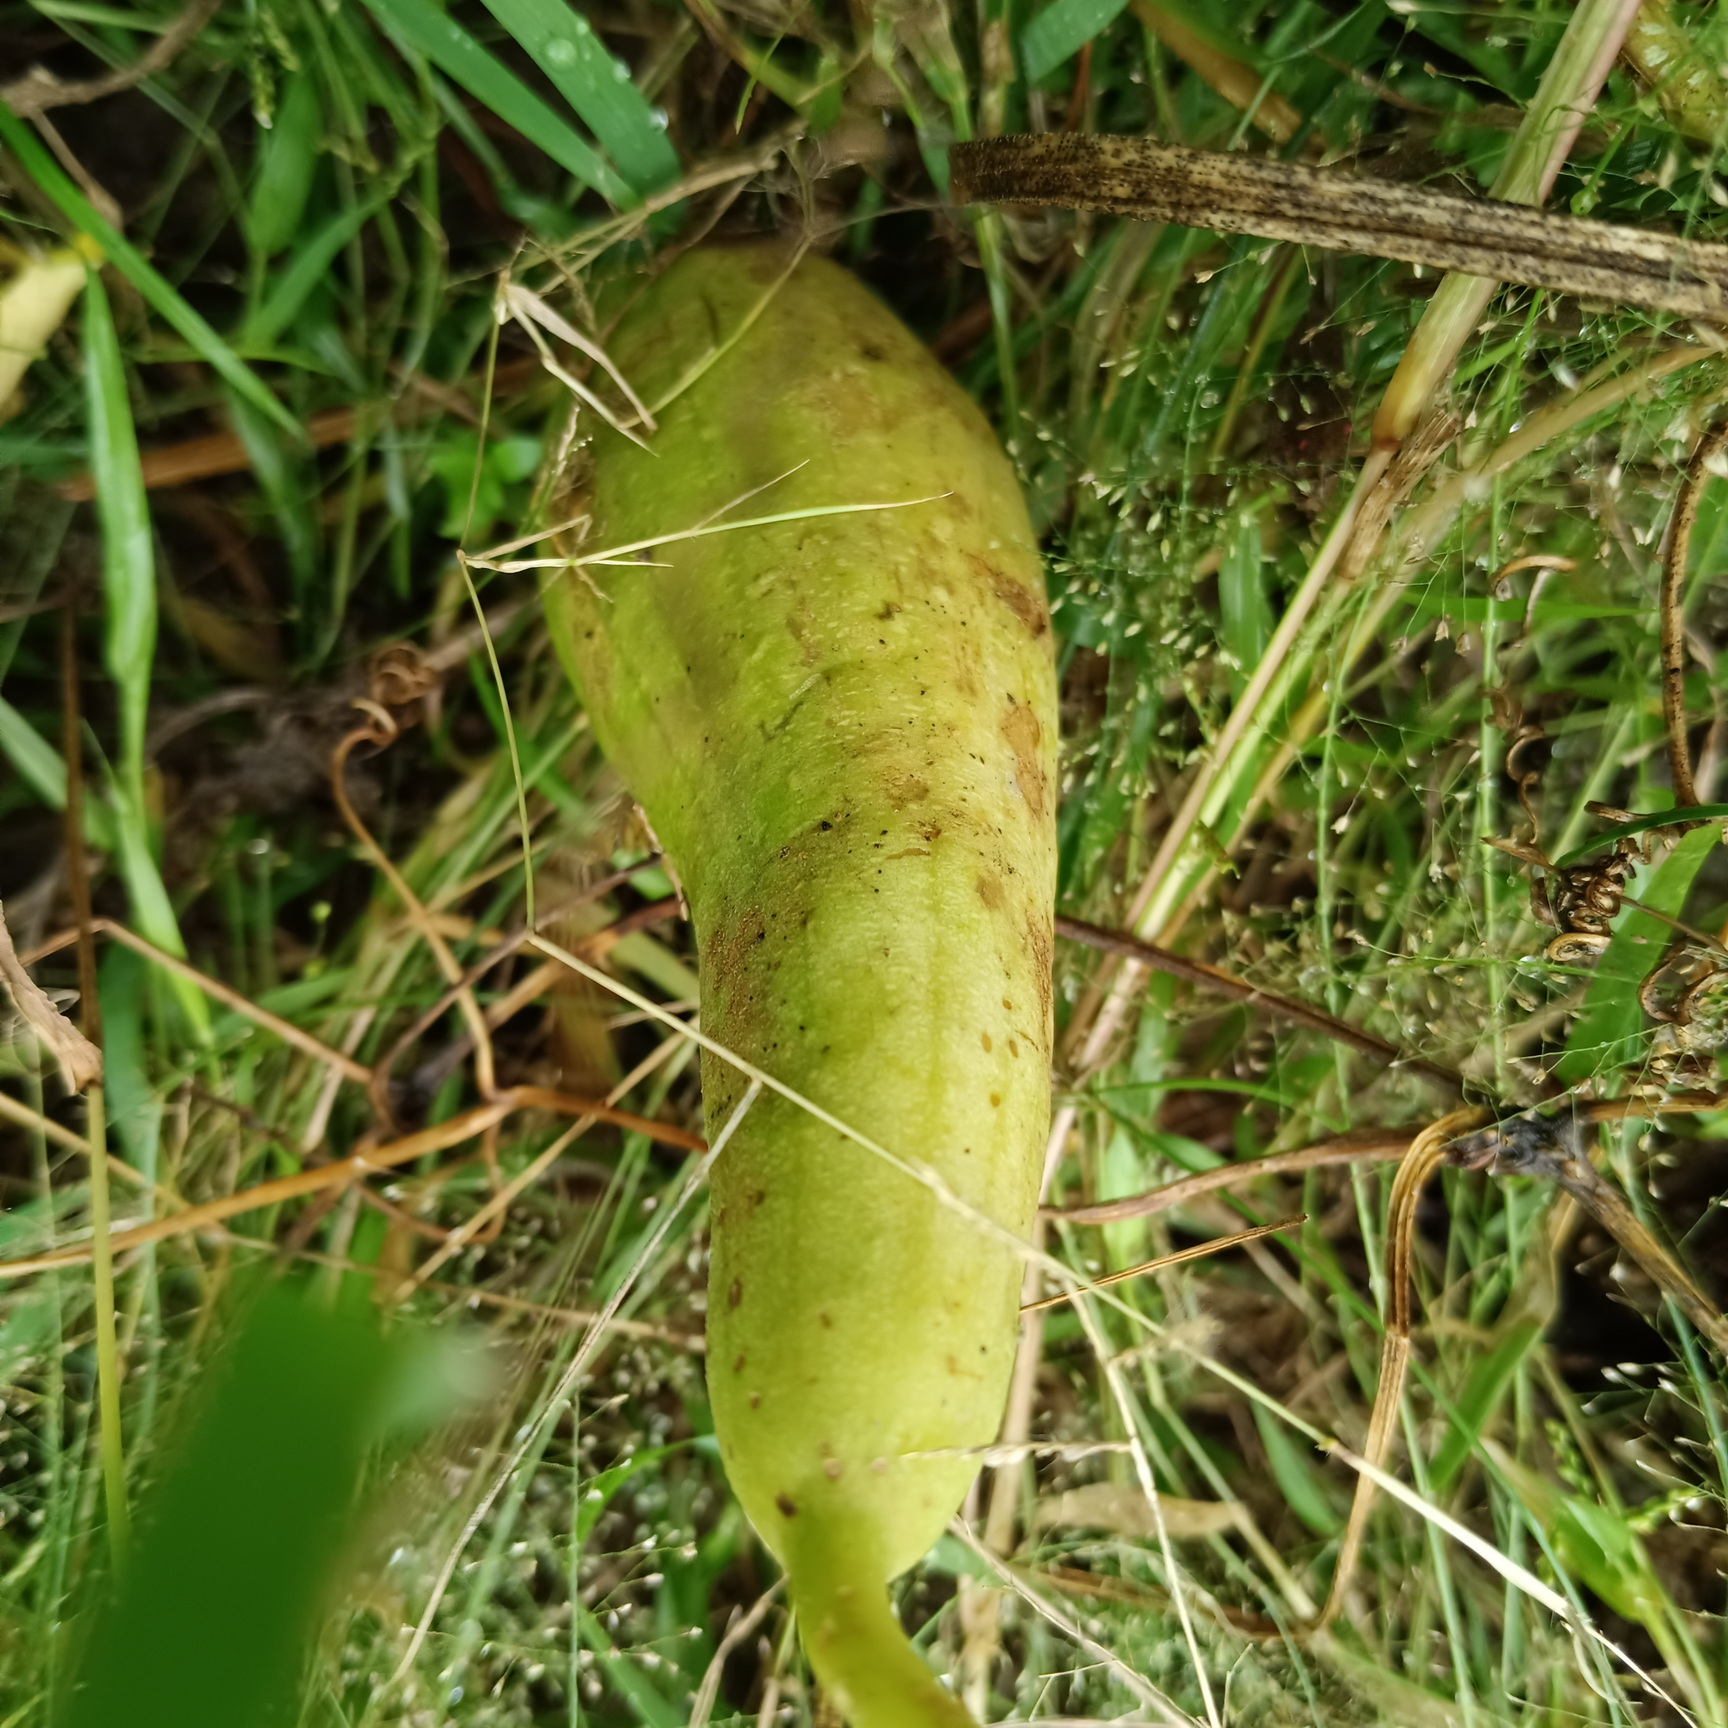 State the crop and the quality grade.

luffa, faulty
